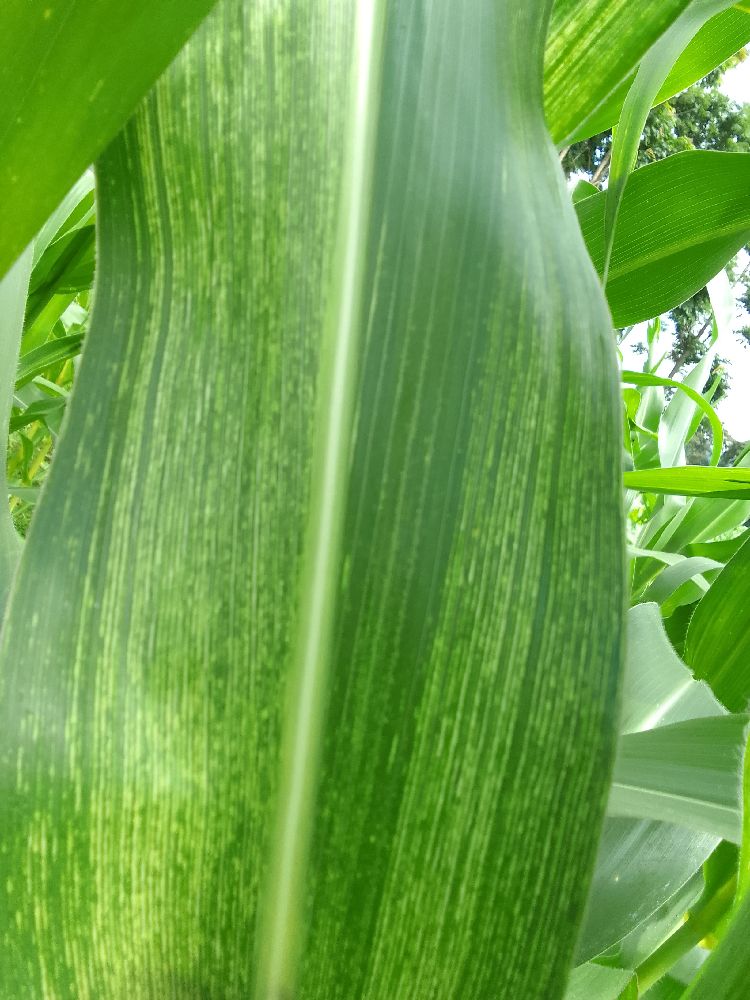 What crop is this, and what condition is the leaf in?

maize, maize streak virus
